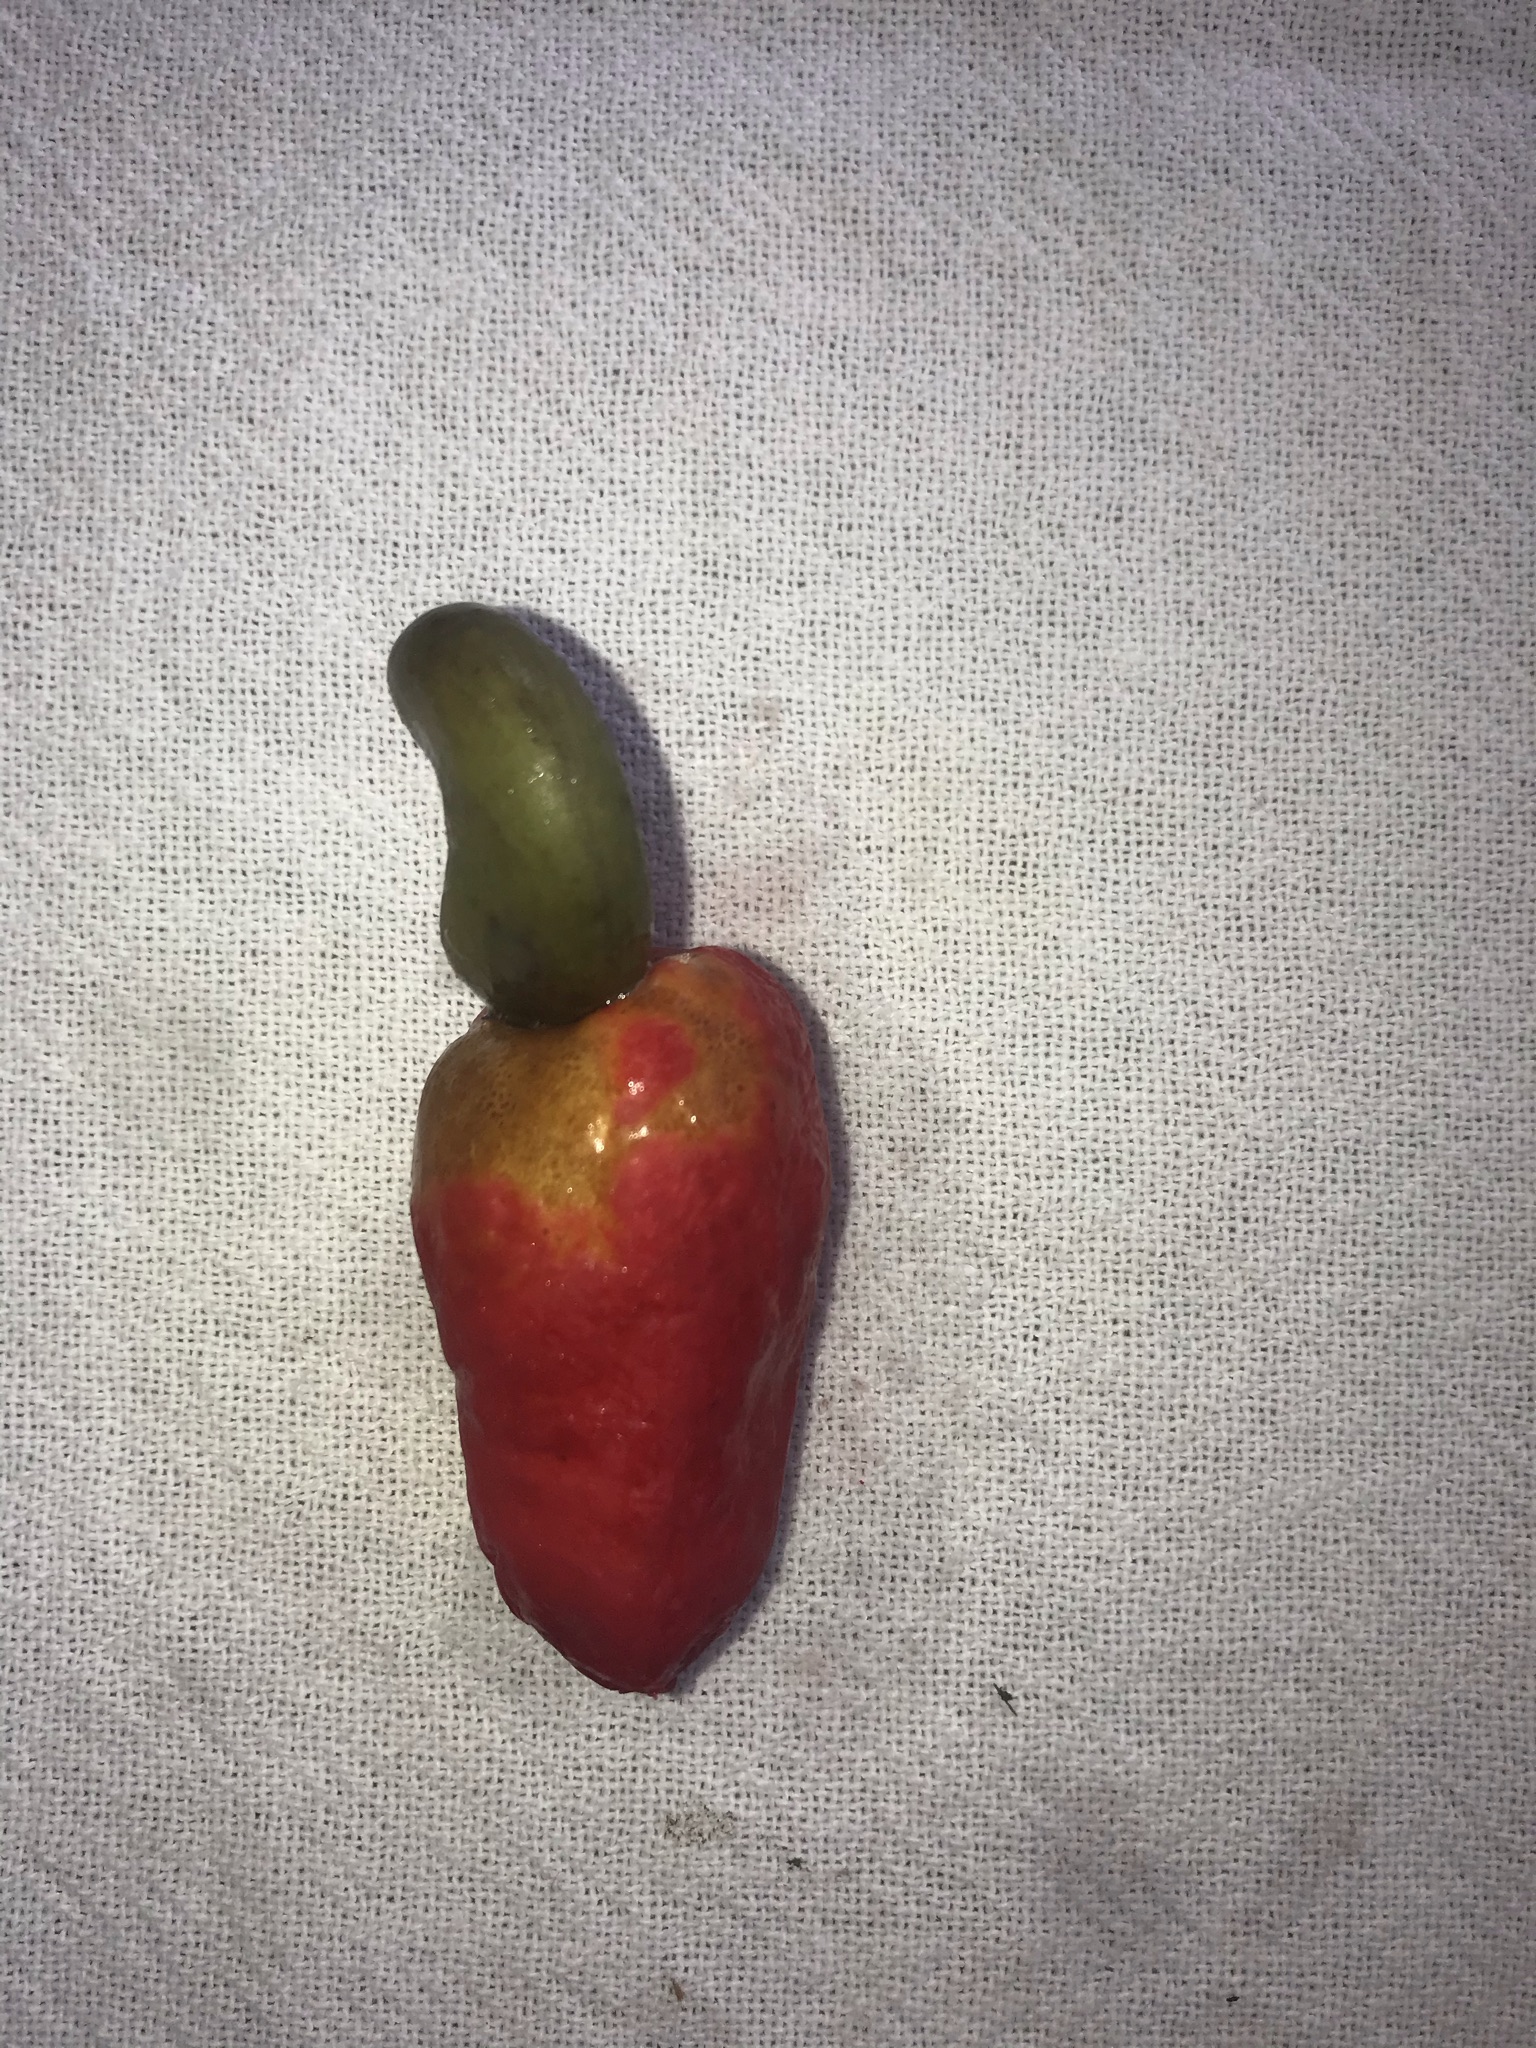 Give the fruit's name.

caju vermelho
